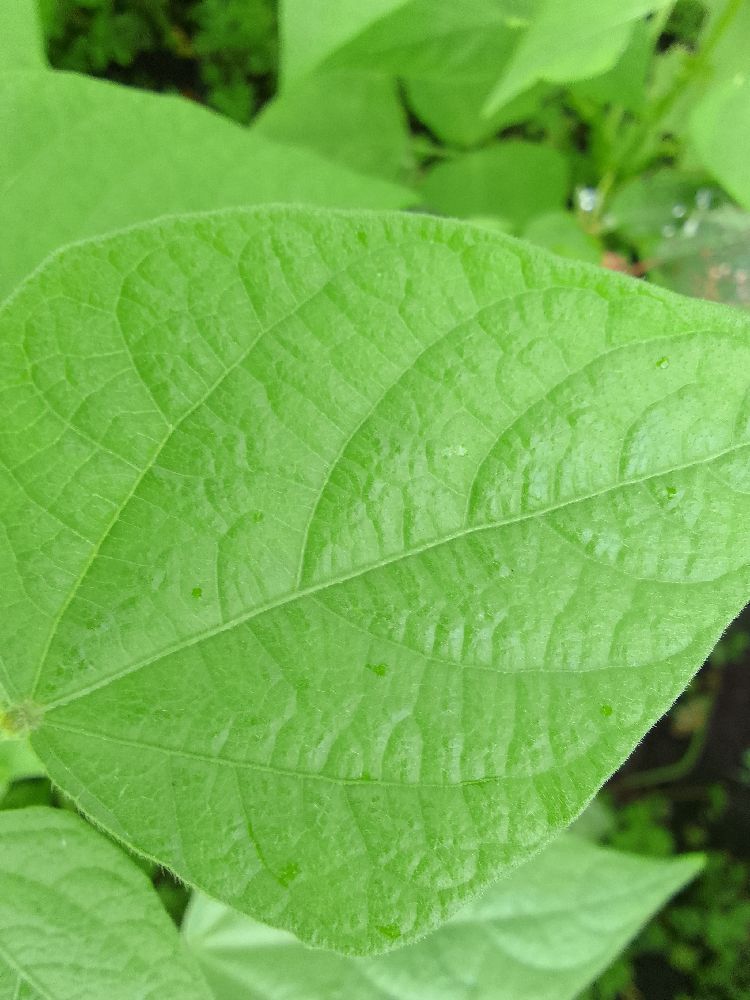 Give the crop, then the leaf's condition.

common bean, healthy
